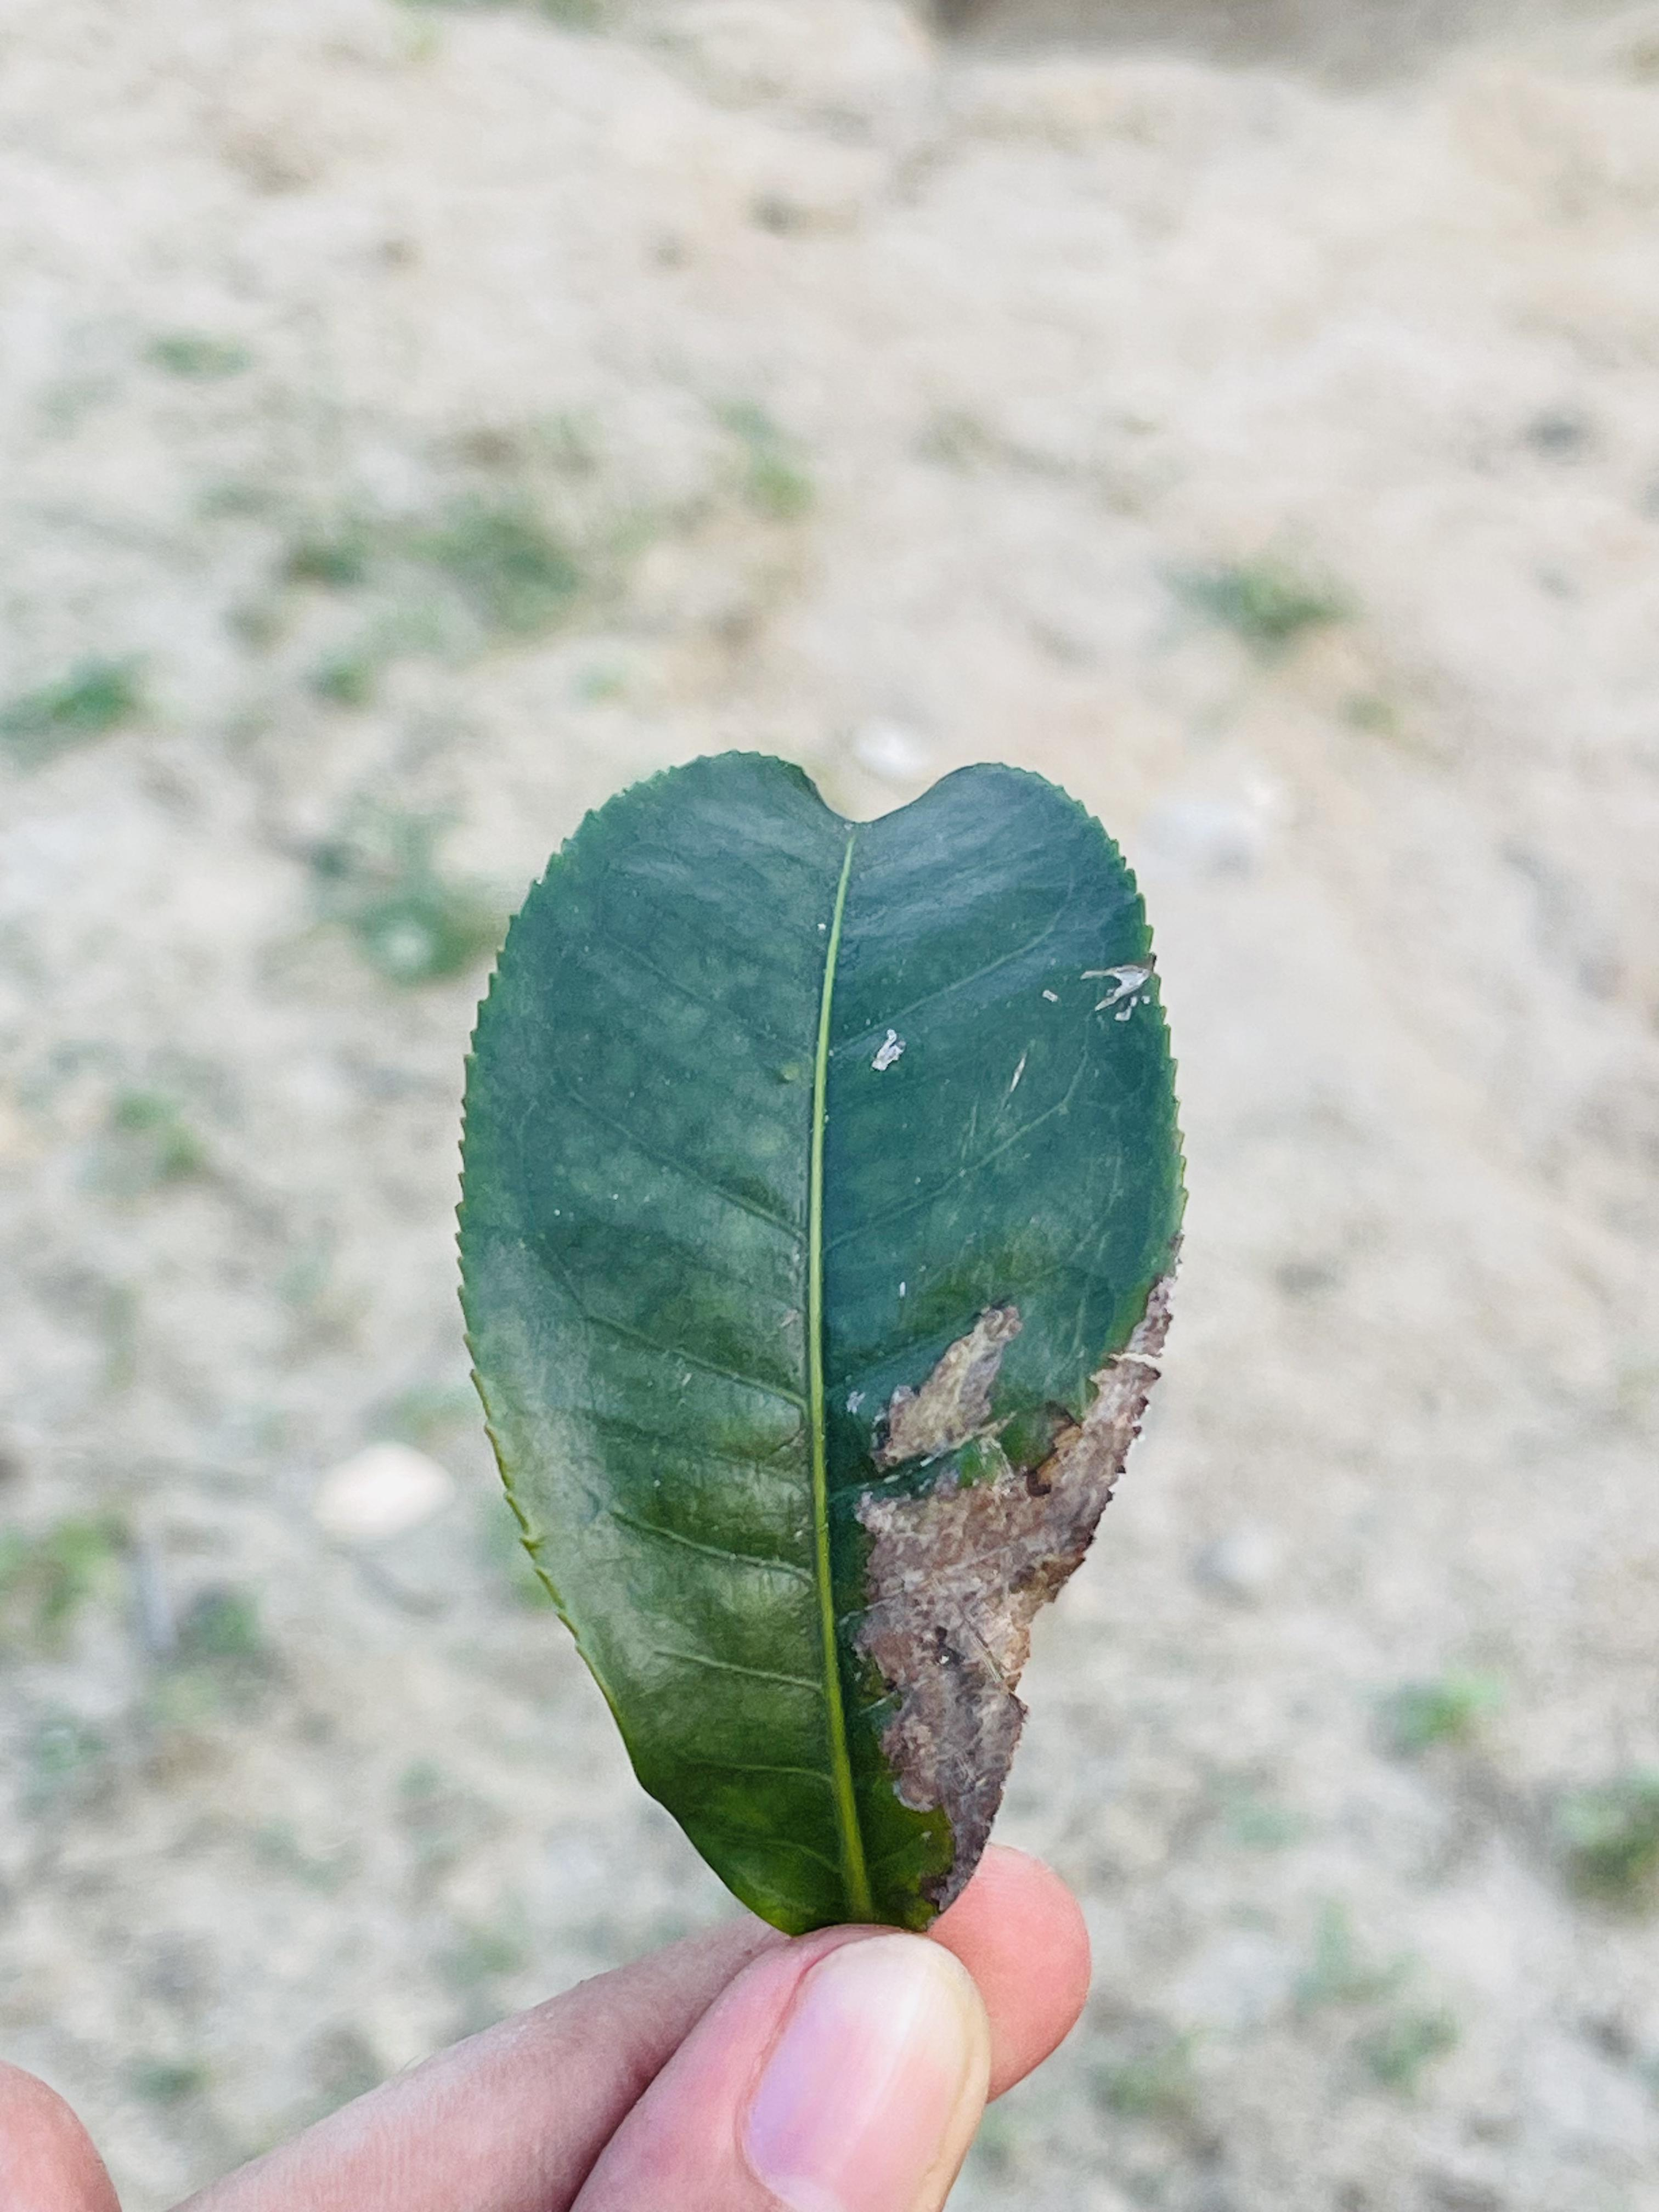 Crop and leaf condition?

tea, blight
